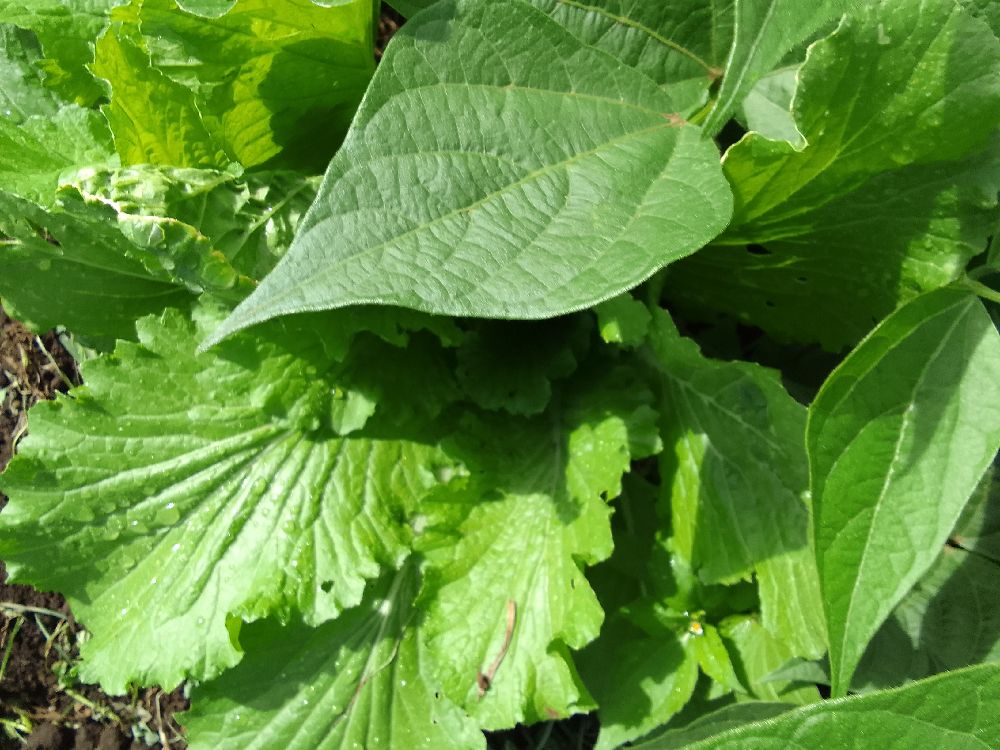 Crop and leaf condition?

common bean, healthy
